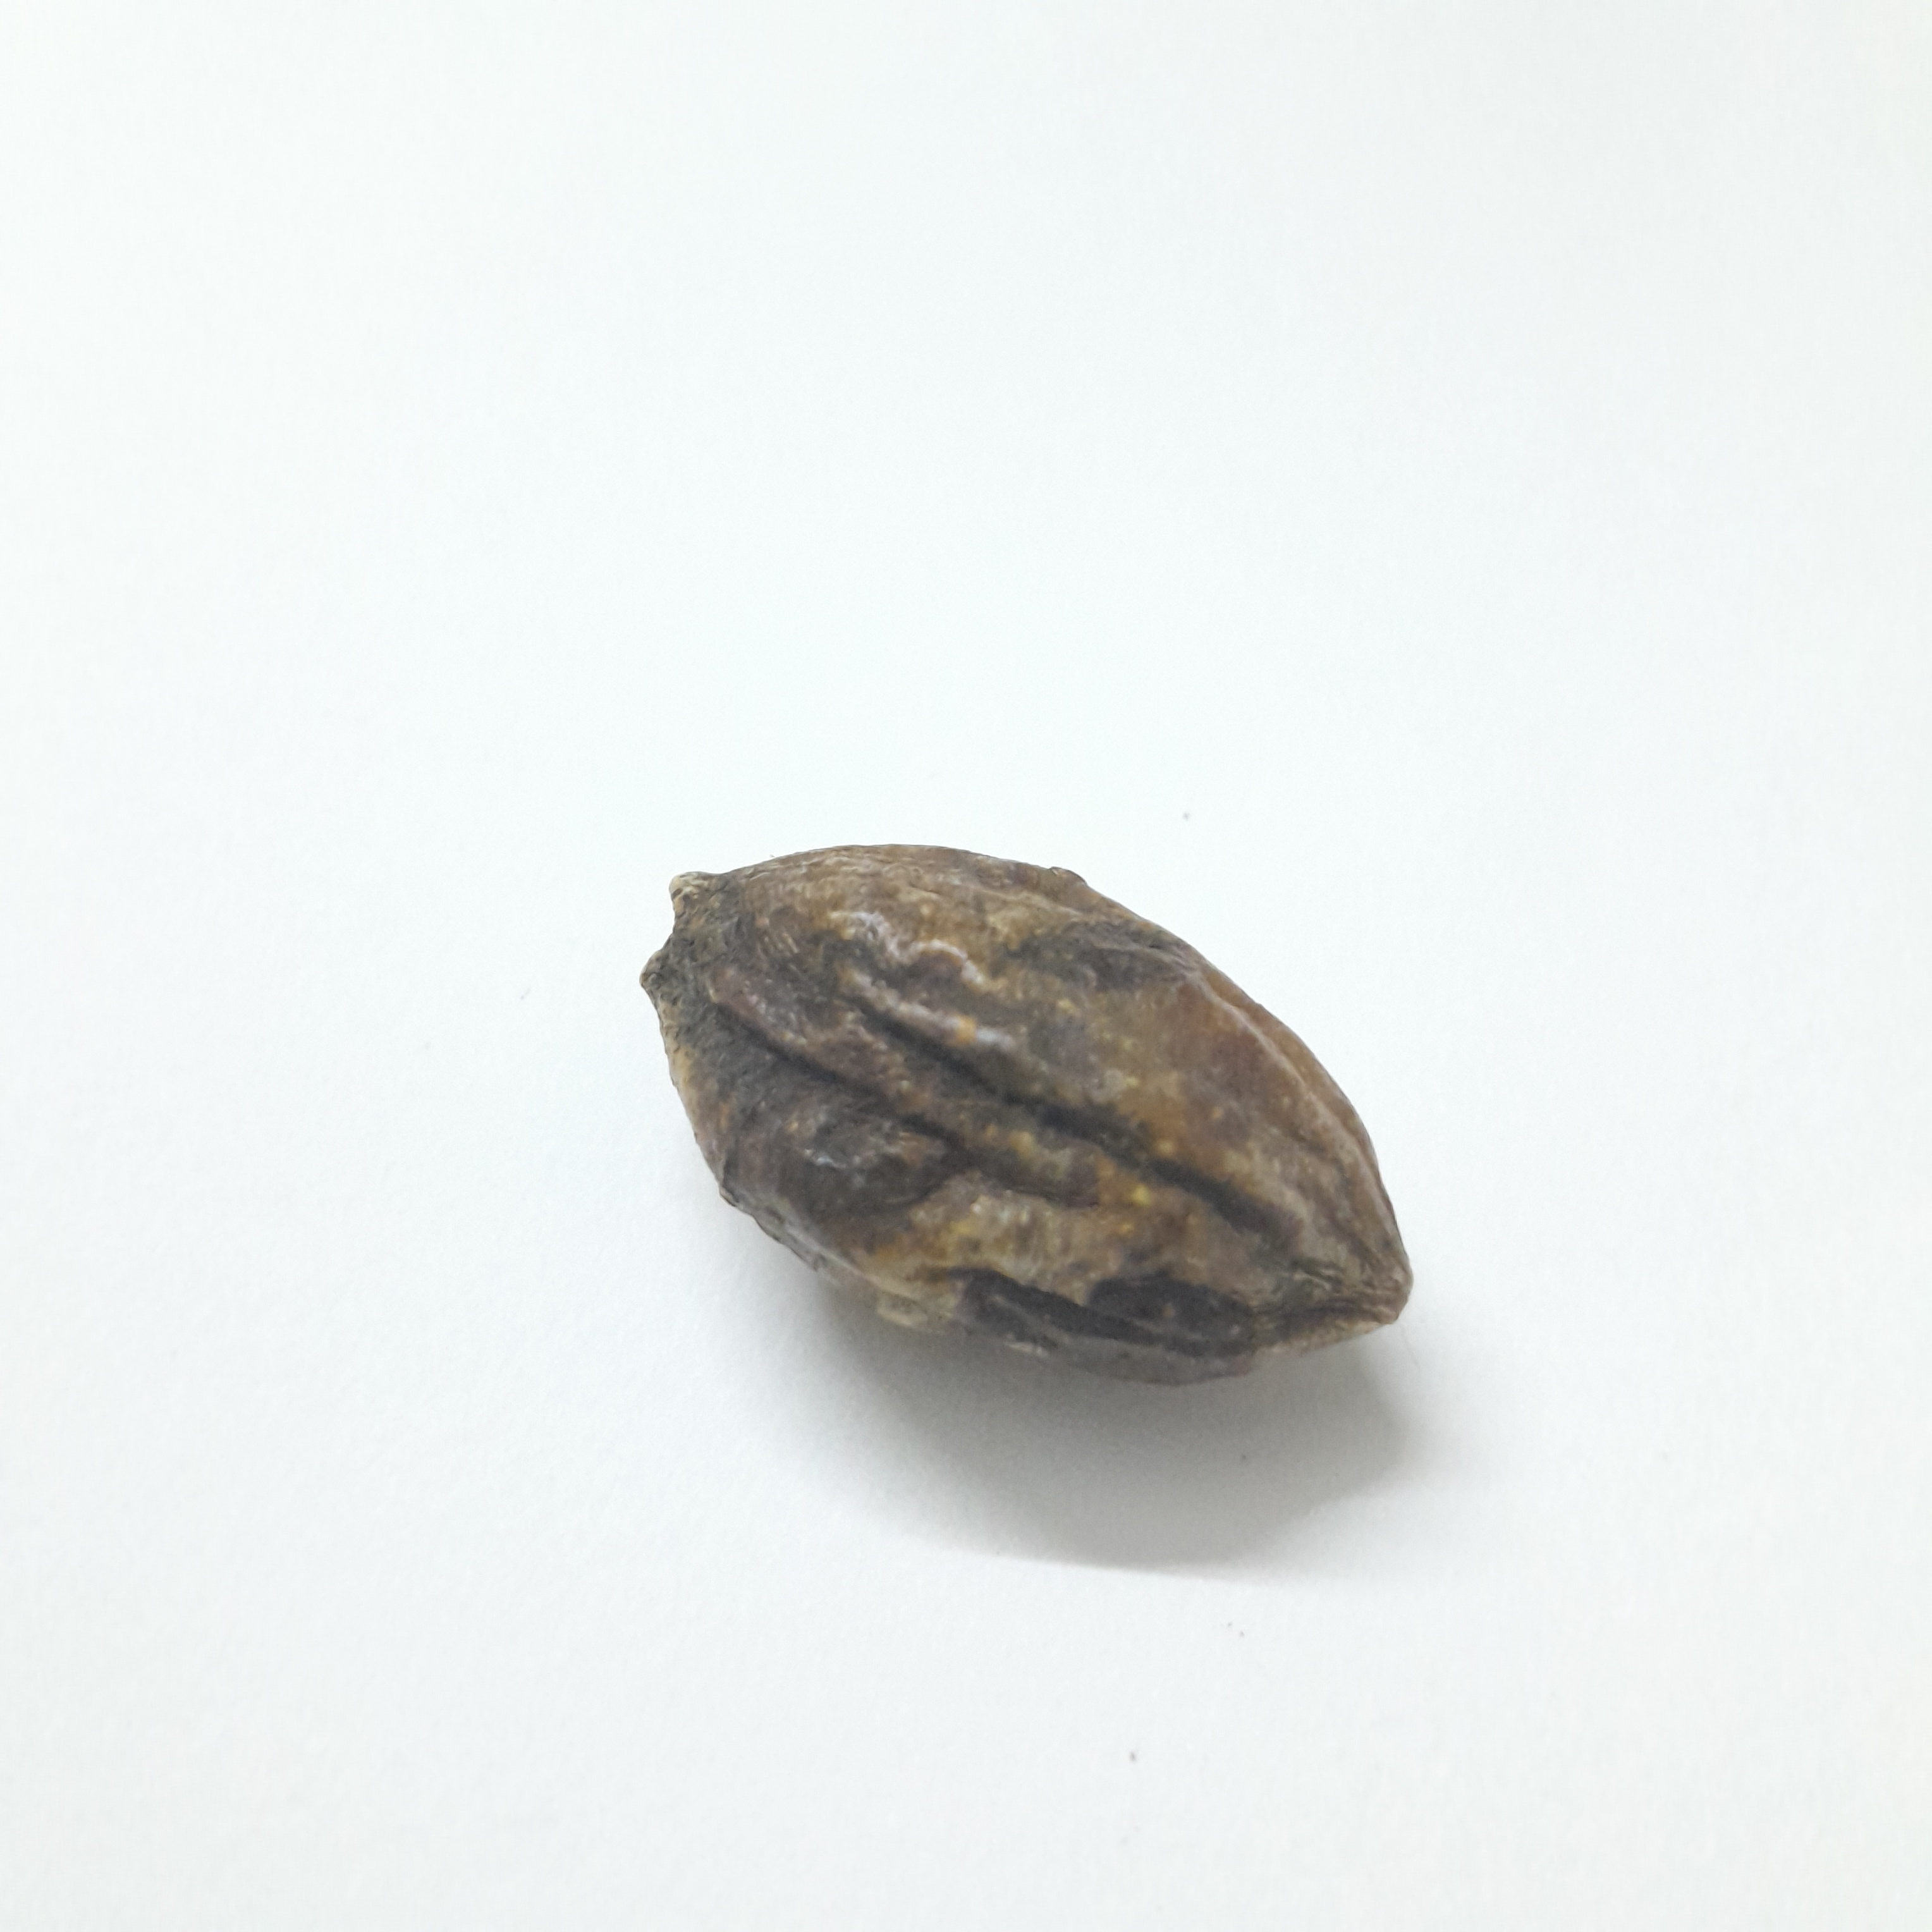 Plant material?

hirdaa
